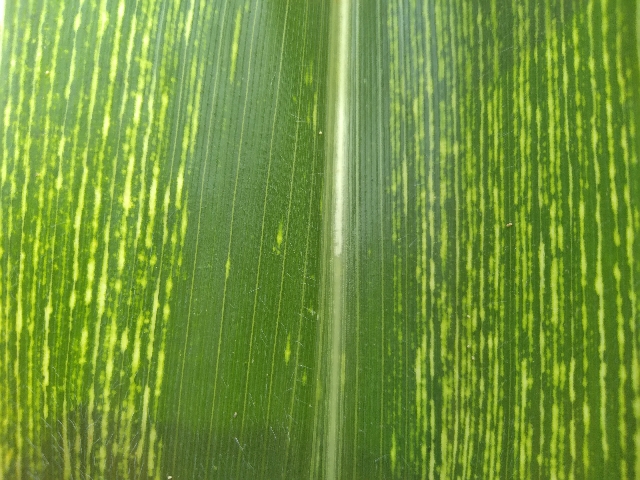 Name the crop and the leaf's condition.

maize, maize streak virus
